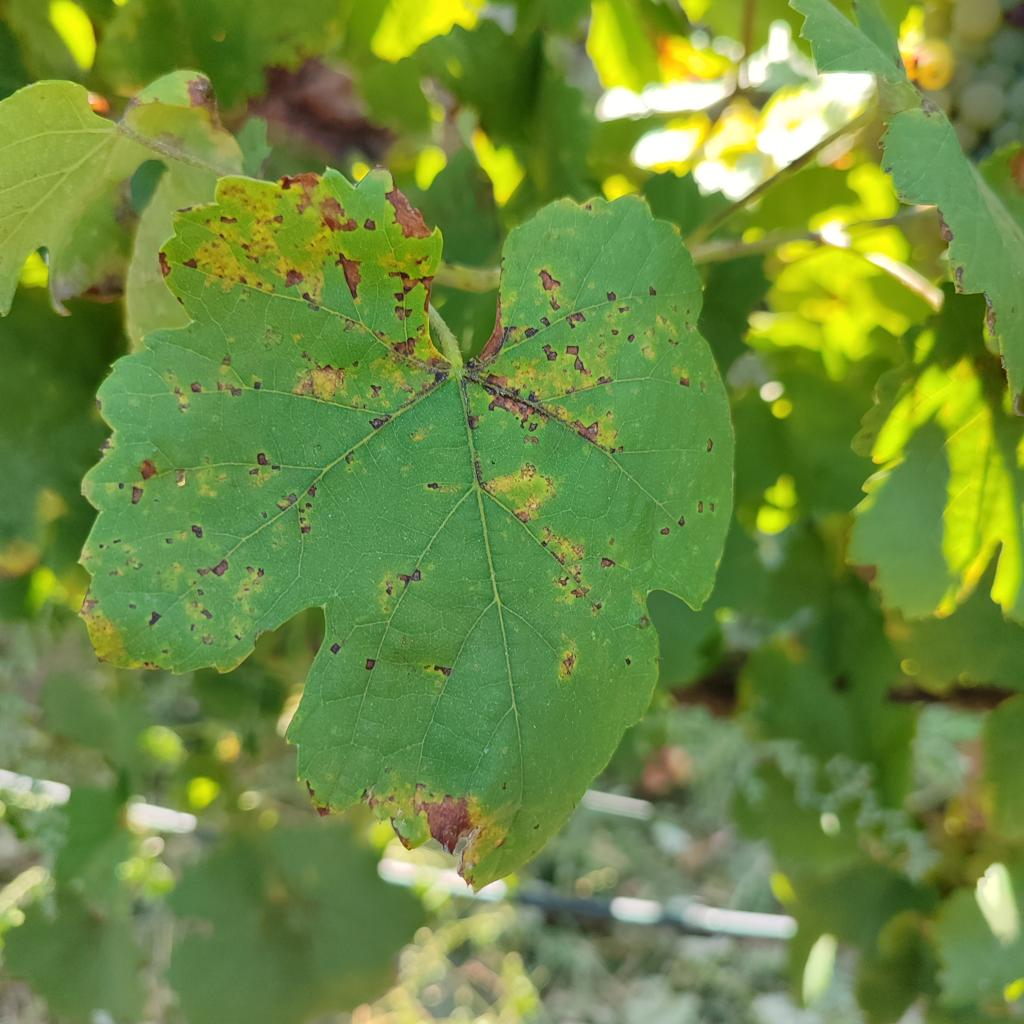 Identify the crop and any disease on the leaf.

grapevine, downy mildew
